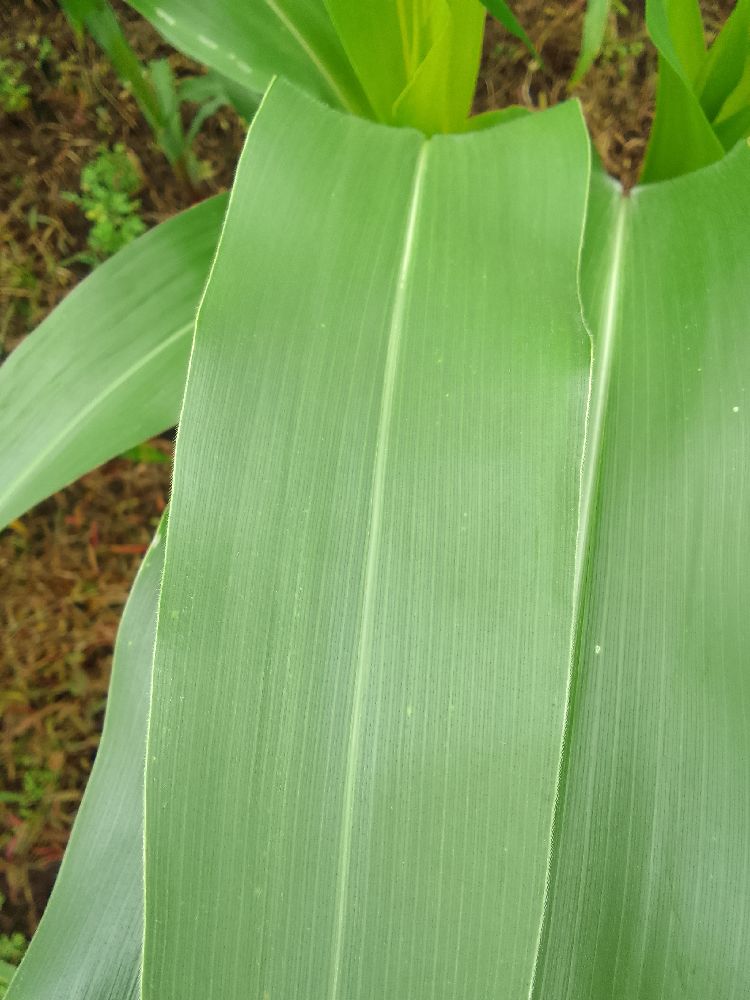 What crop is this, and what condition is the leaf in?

maize, healthy
